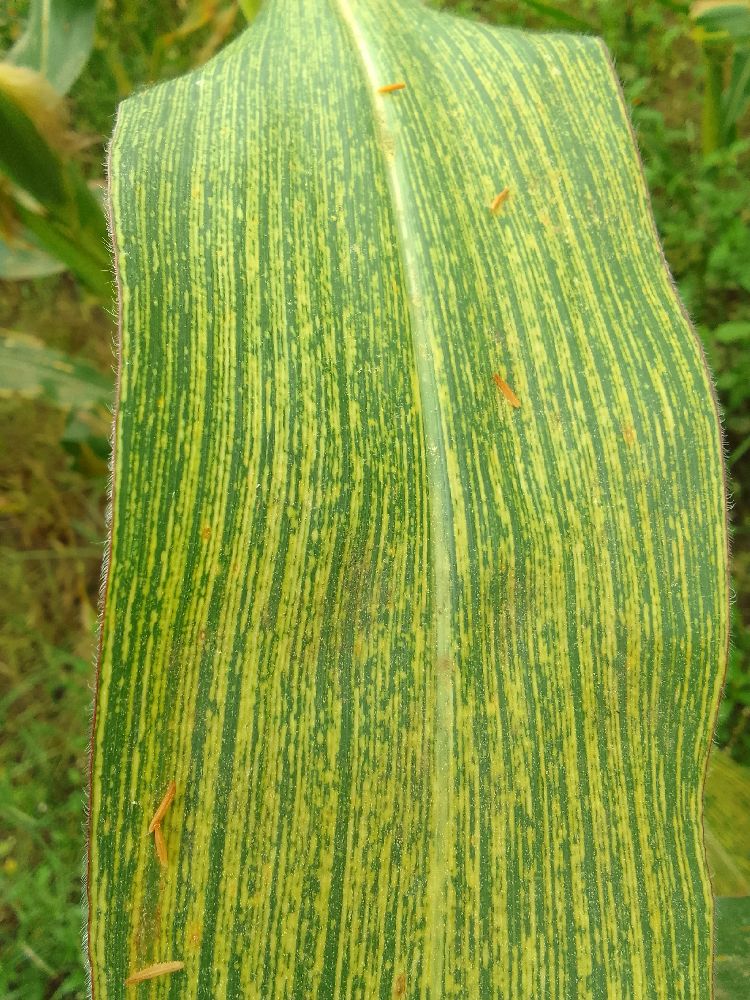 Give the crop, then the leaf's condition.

maize, maize streak virus
